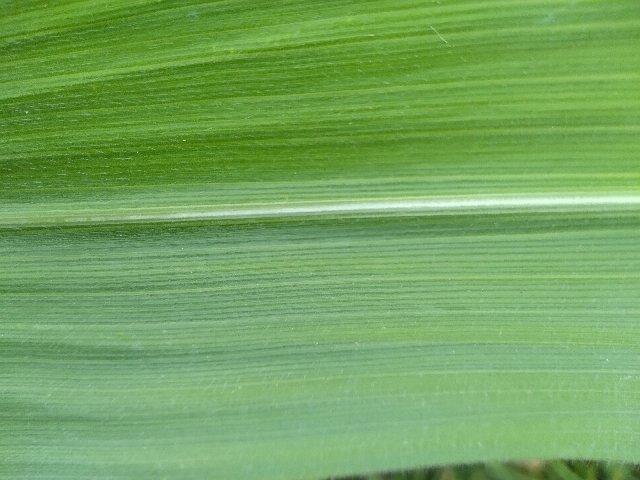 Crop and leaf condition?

maize, healthy
